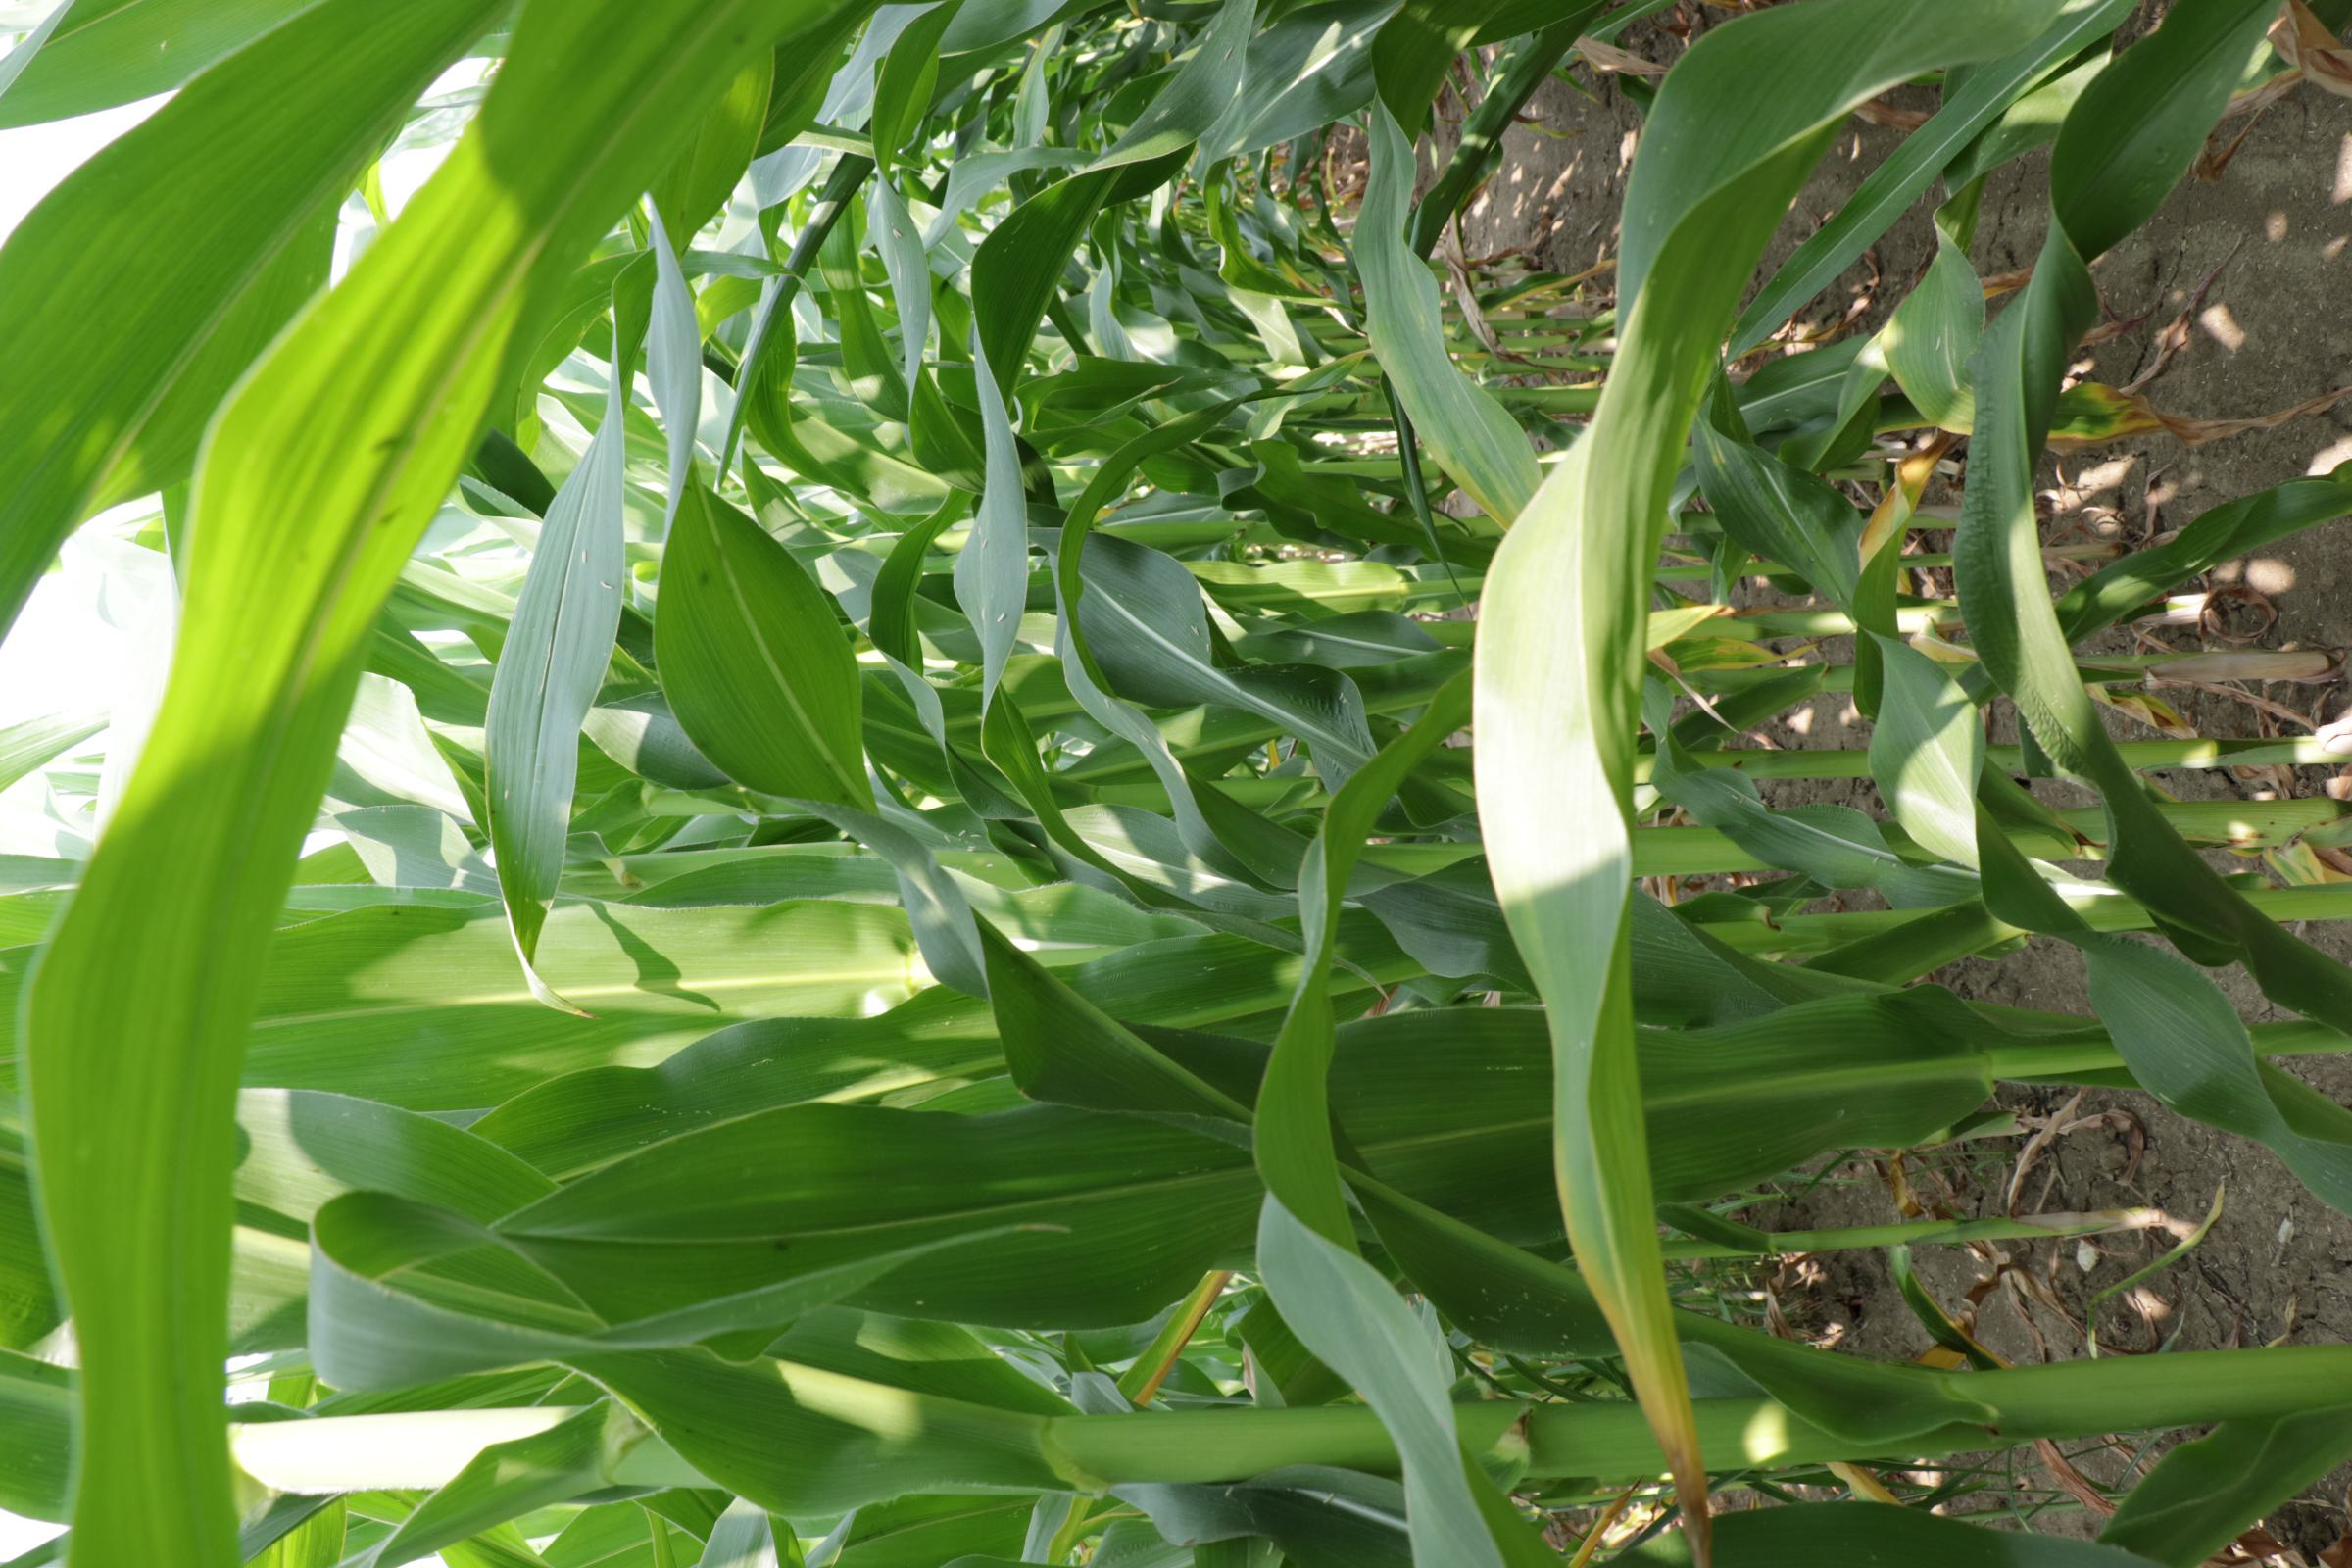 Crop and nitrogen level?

maize, full nitrogen fertilisation
